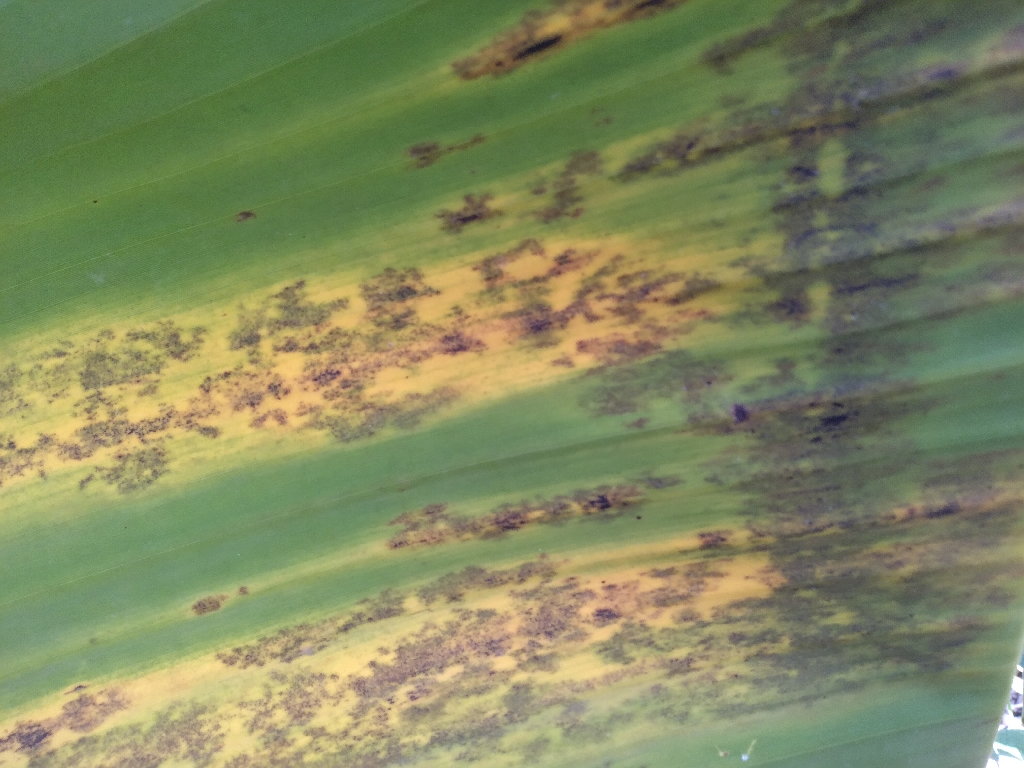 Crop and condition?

banana, black sigatoka
